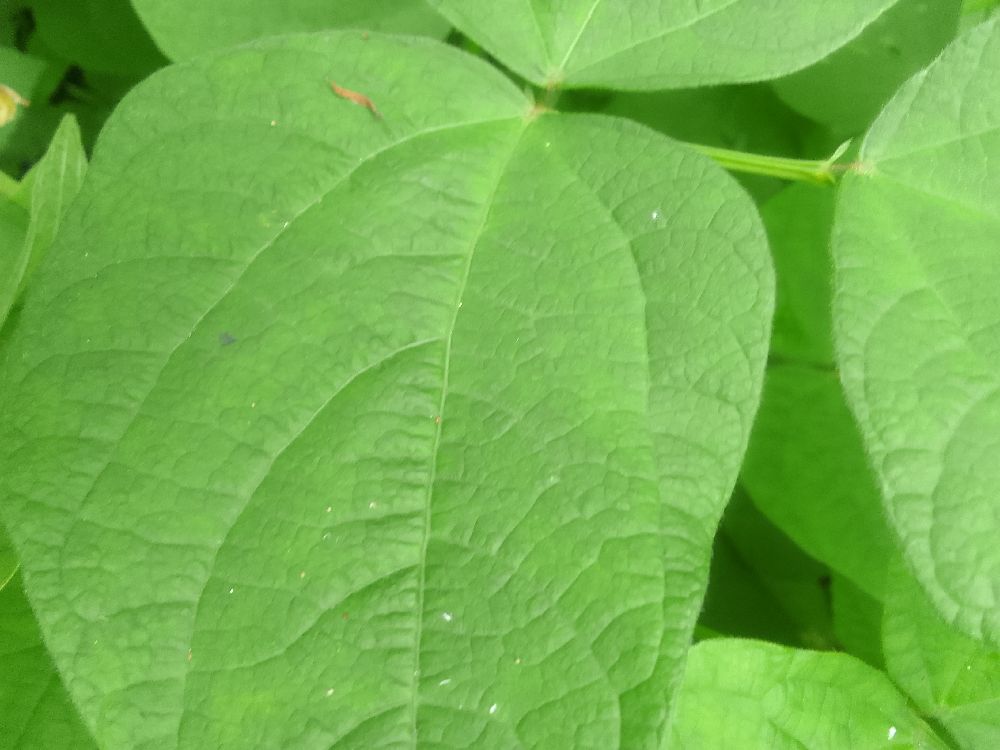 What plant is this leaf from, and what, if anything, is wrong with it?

common bean, healthy
